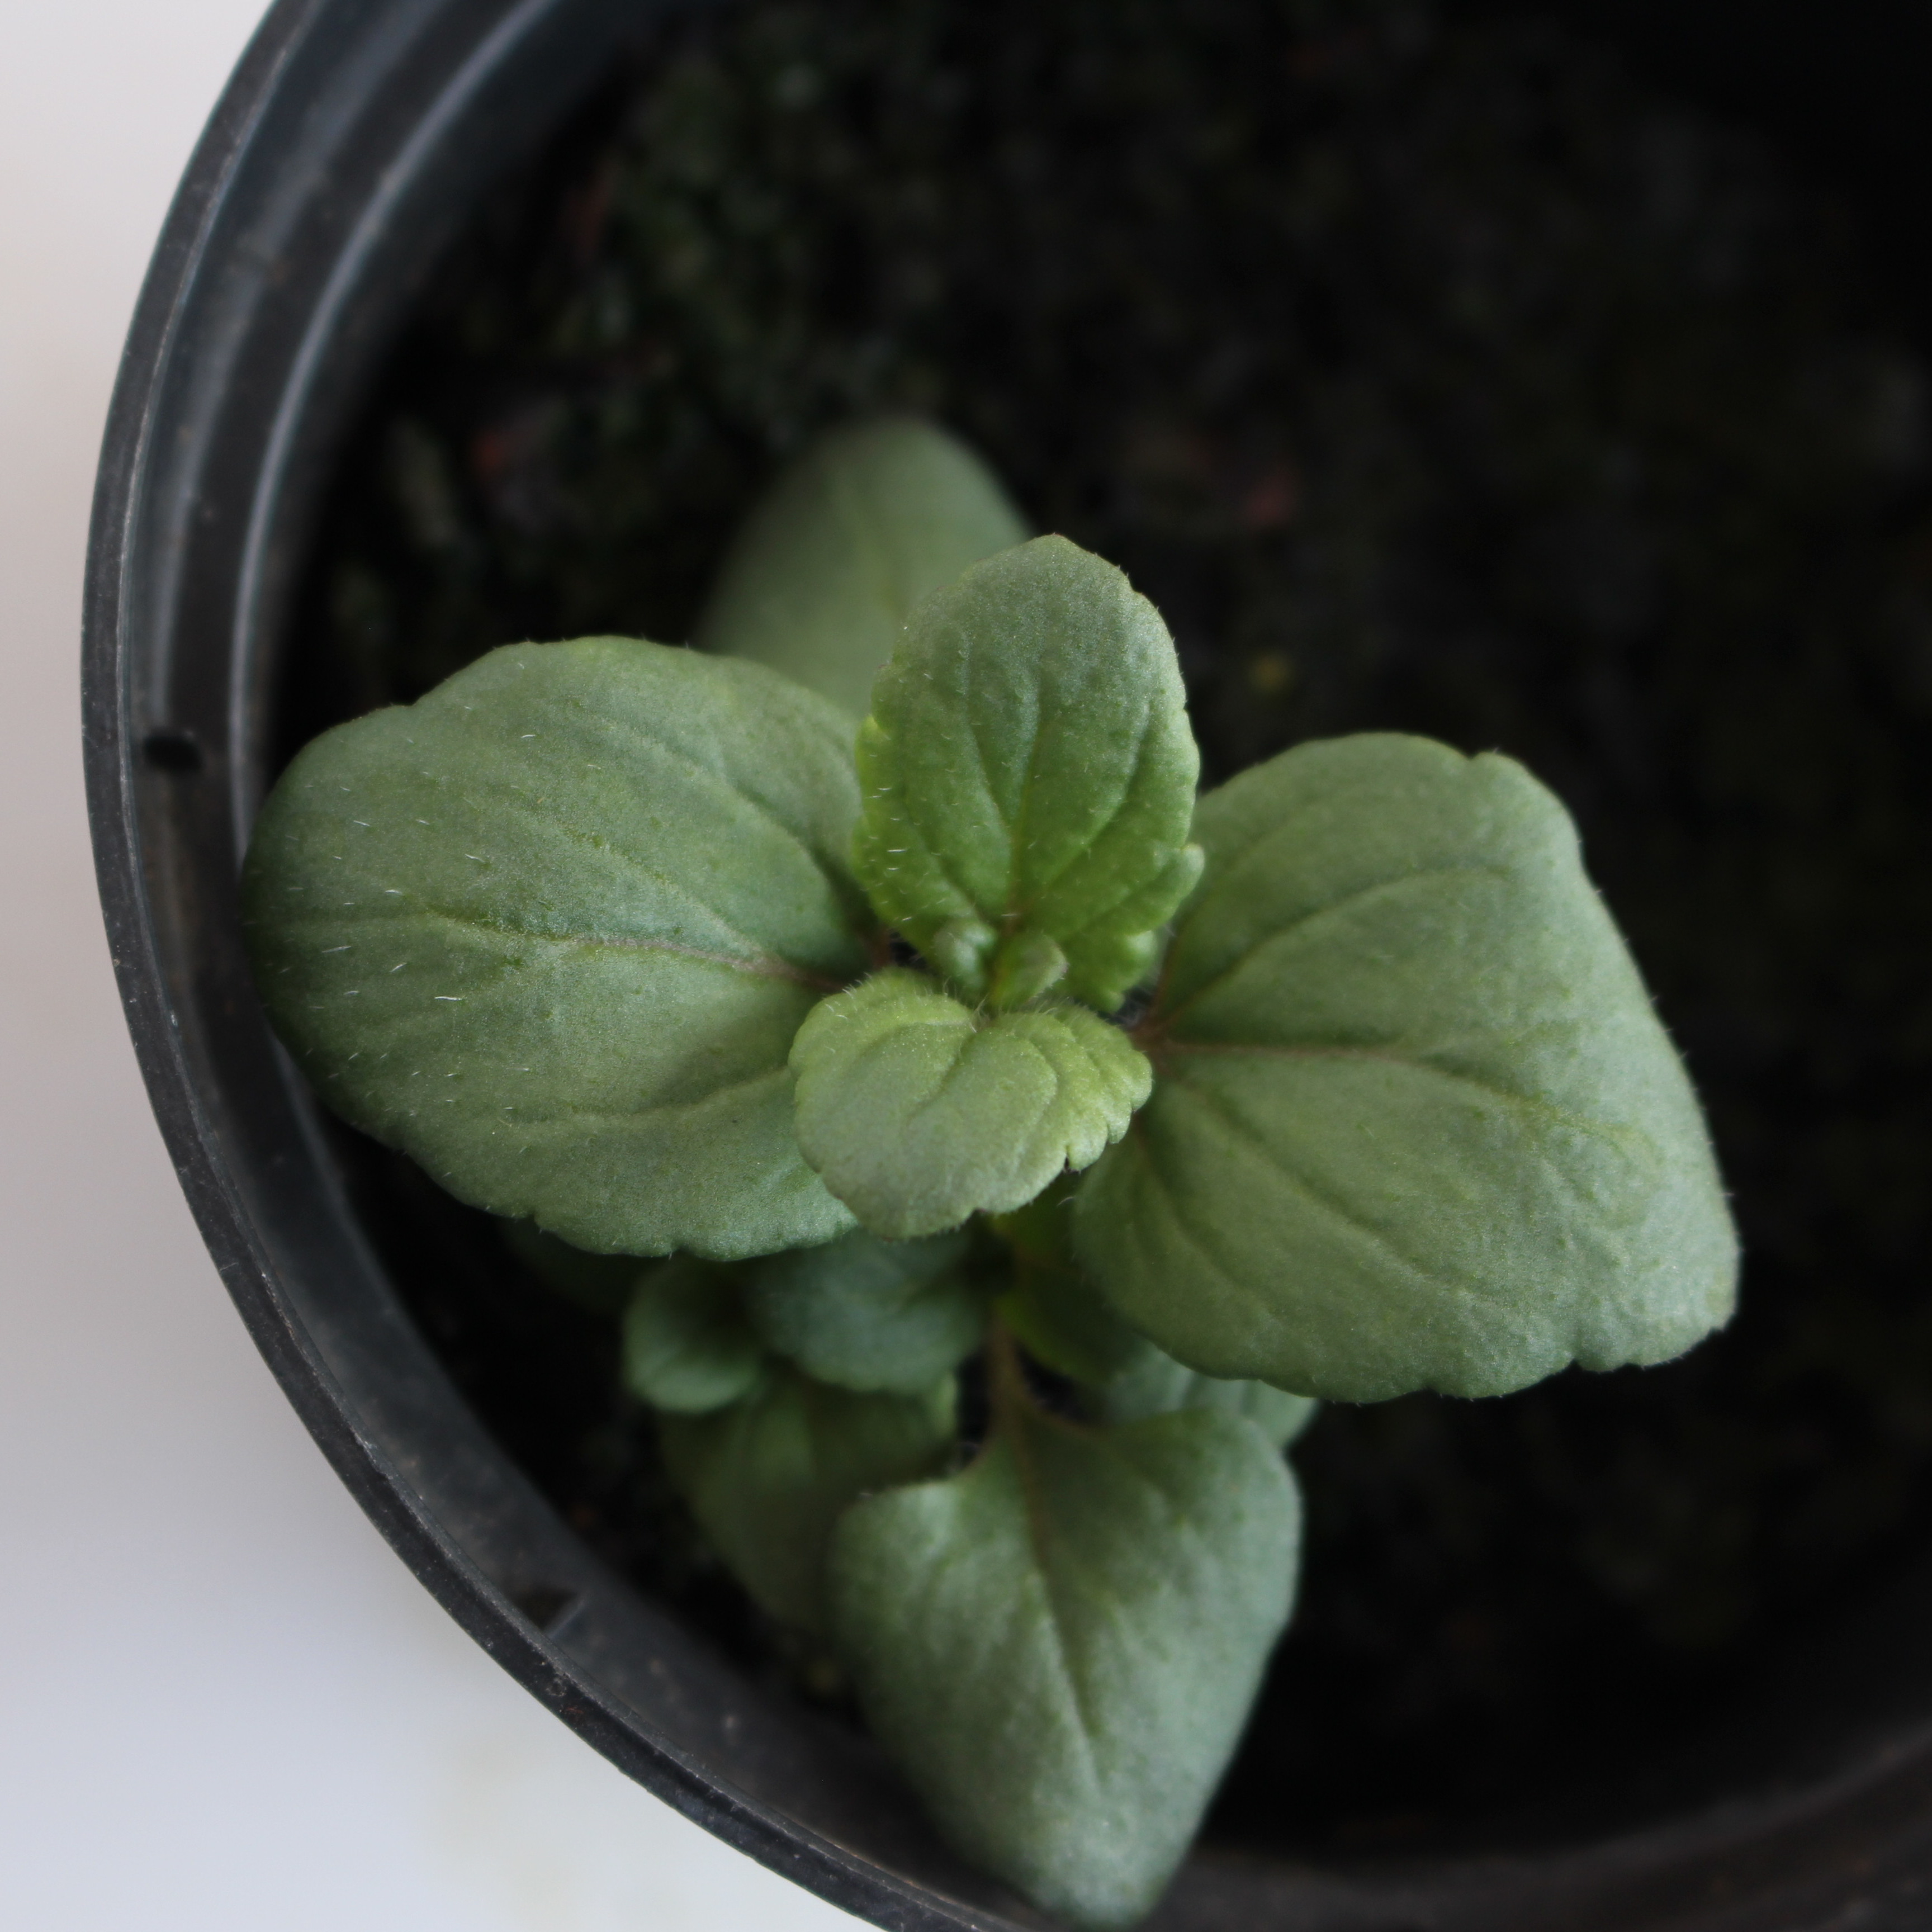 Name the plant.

Veronica persica
